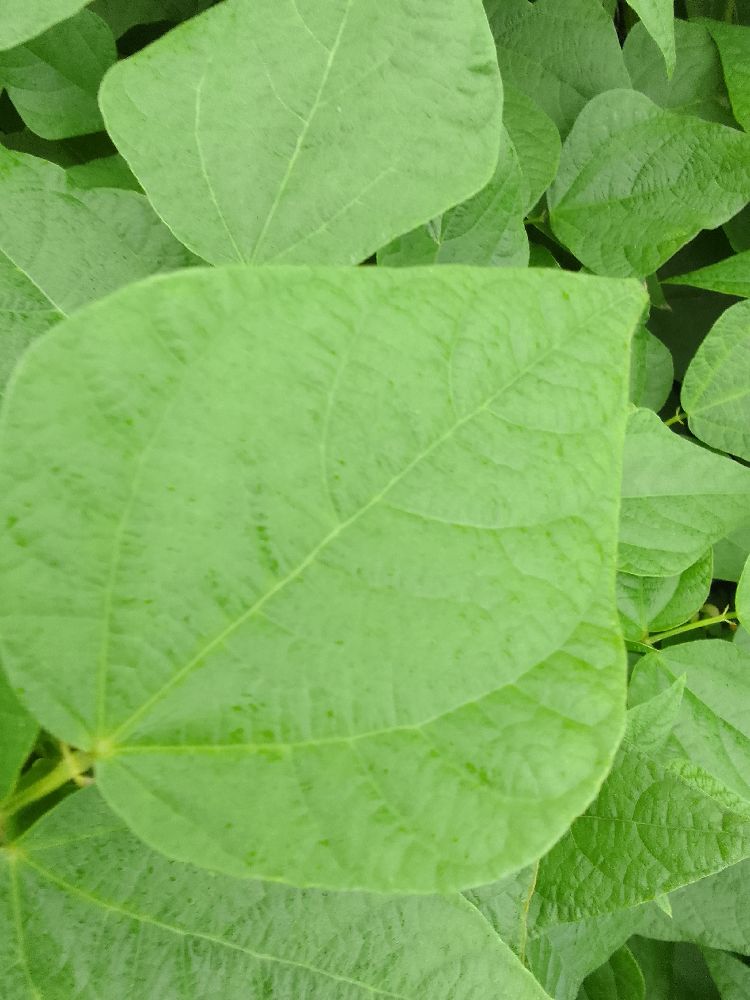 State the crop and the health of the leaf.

common bean, healthy
